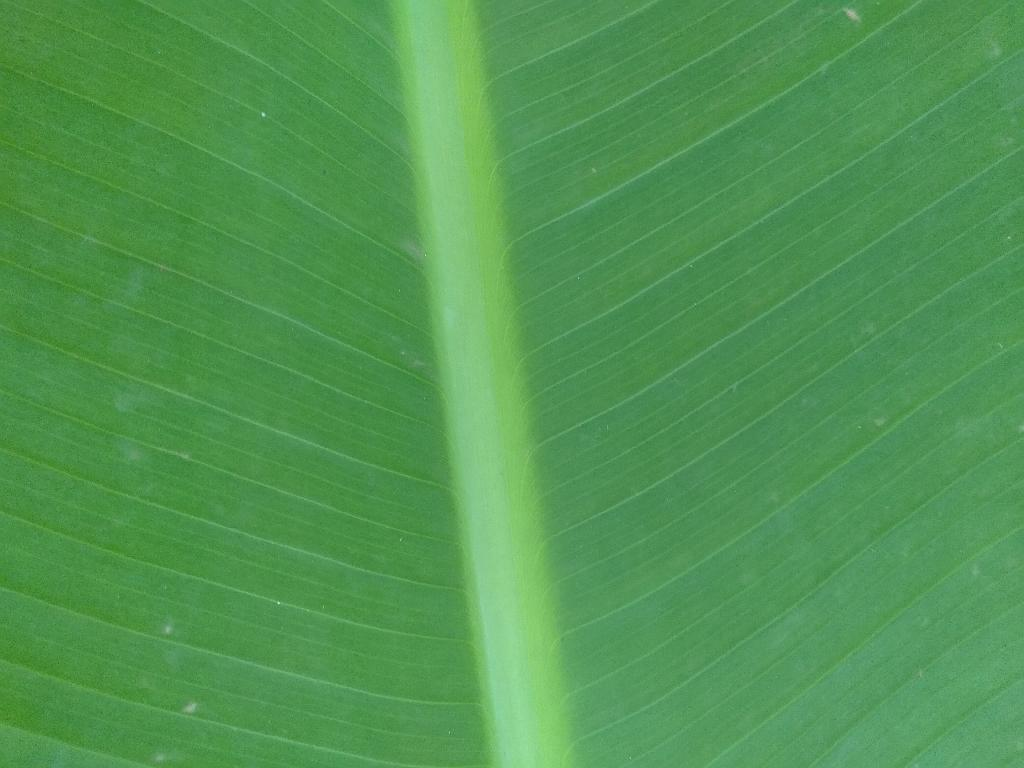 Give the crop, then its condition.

banana, healthy
